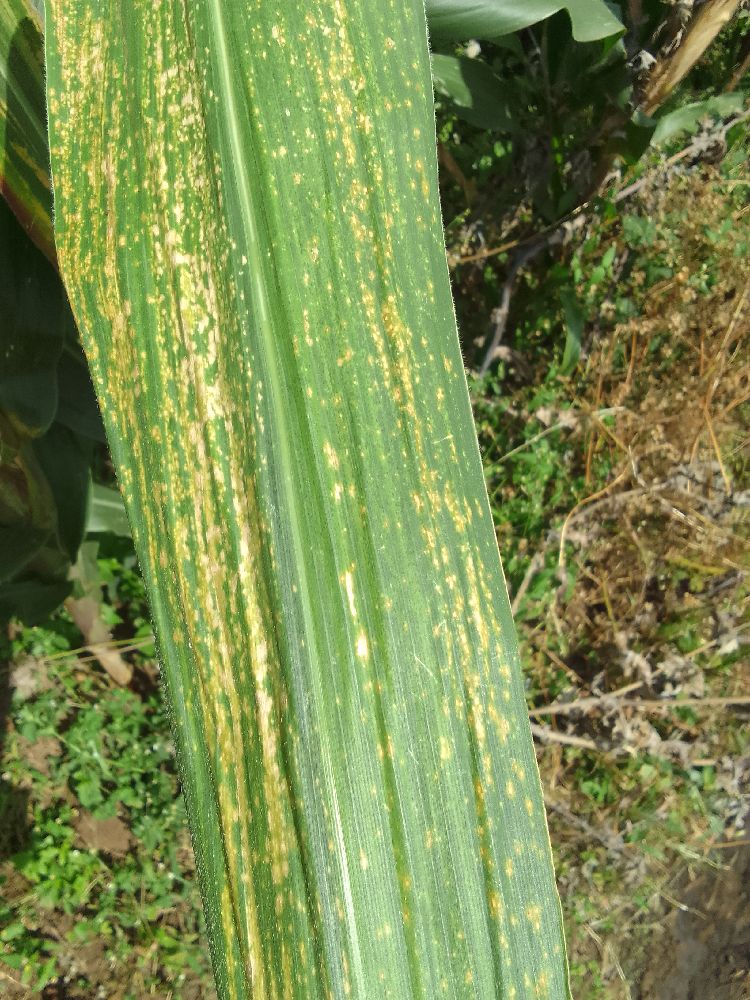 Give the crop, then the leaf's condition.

maize, maize lethal necrosis
